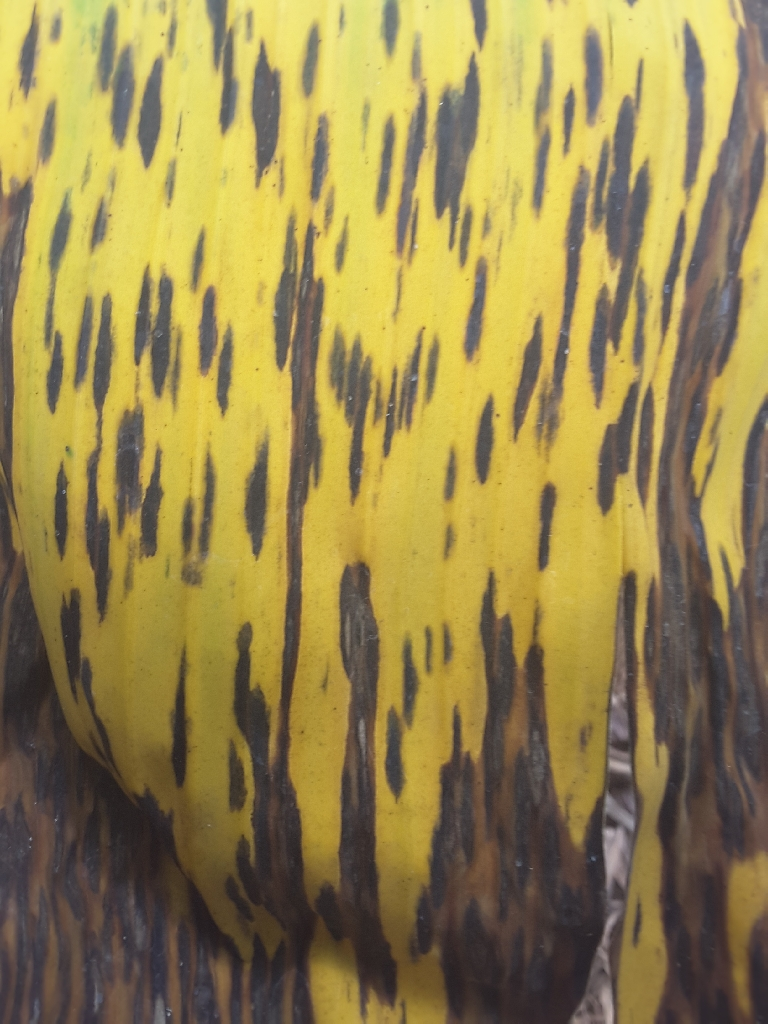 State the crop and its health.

banana, black sigatoka
